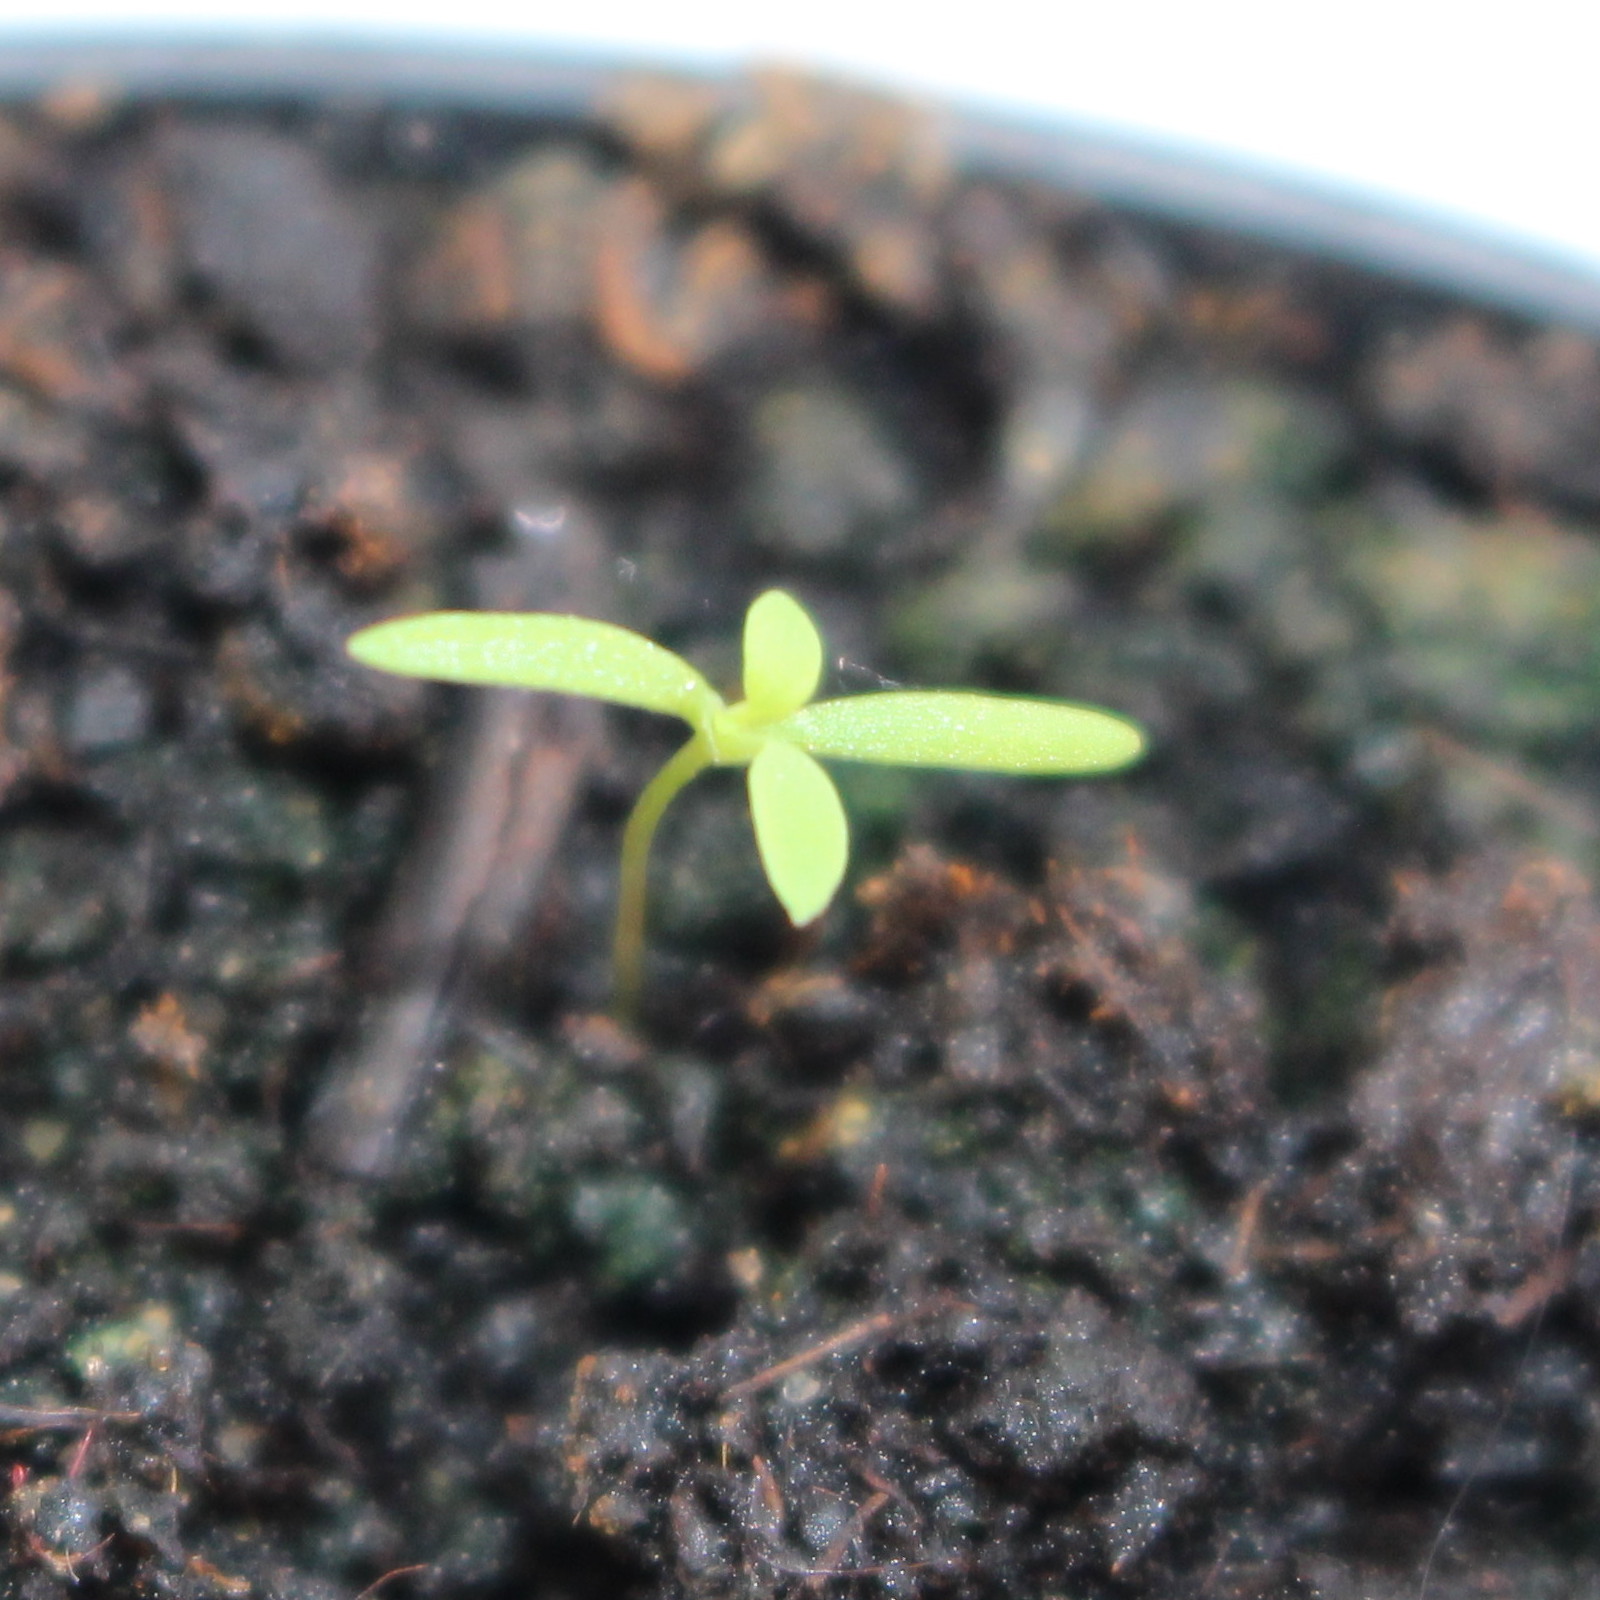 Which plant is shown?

Papaver rhoeas
